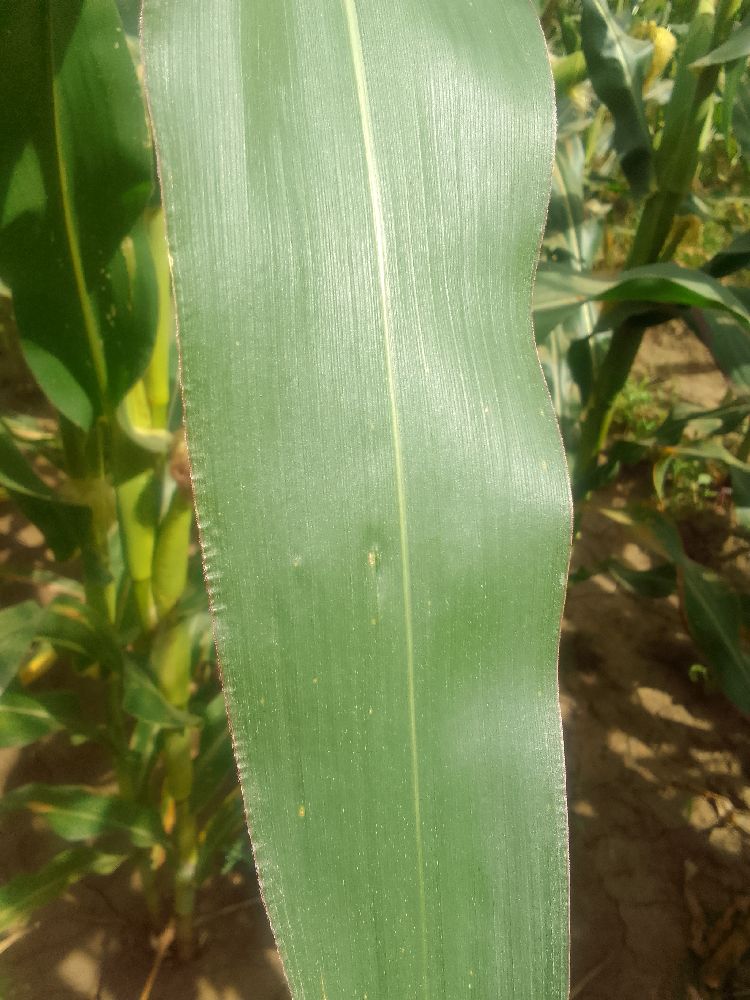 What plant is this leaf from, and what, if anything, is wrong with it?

maize, healthy
